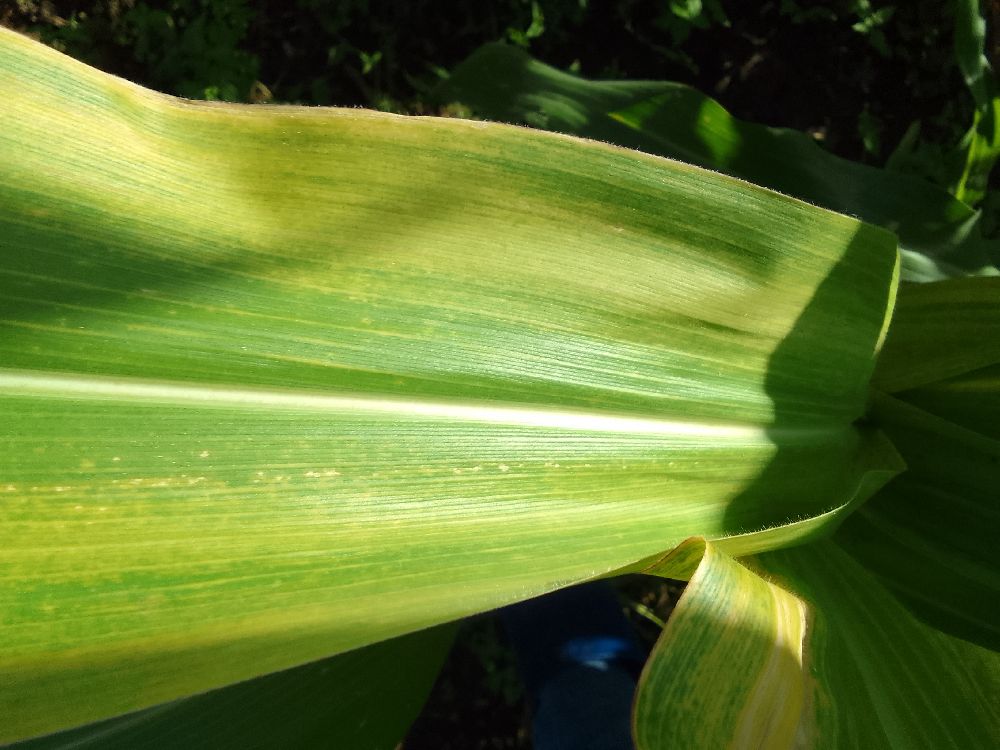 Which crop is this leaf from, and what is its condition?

maize, maize lethal necrosis
